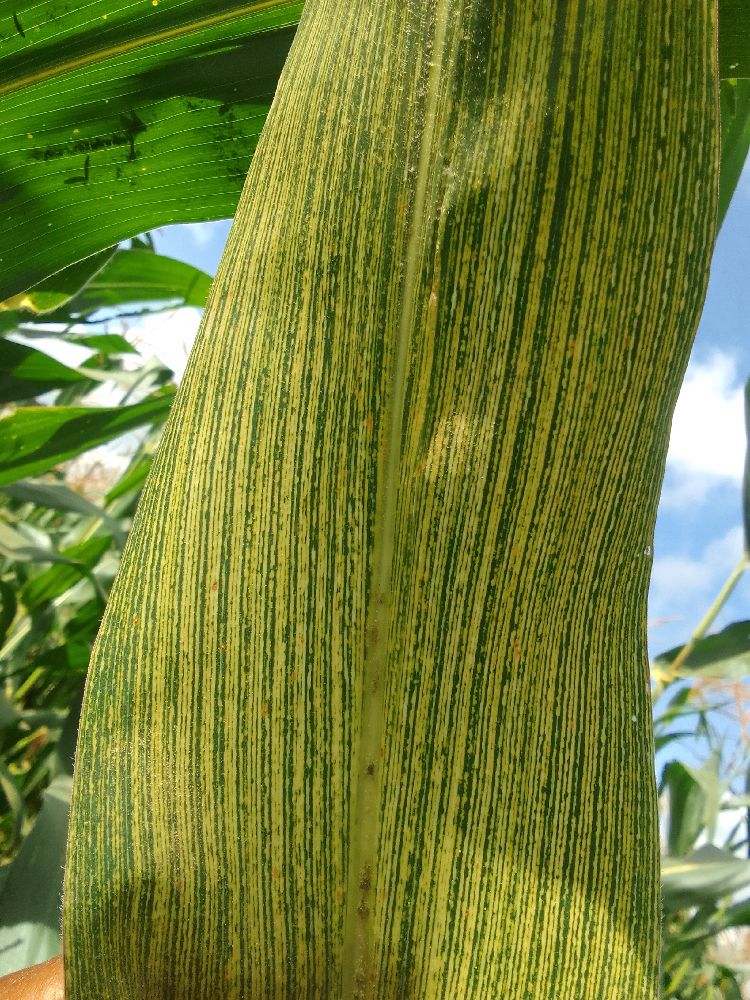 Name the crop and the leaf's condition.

maize, maize streak virus
